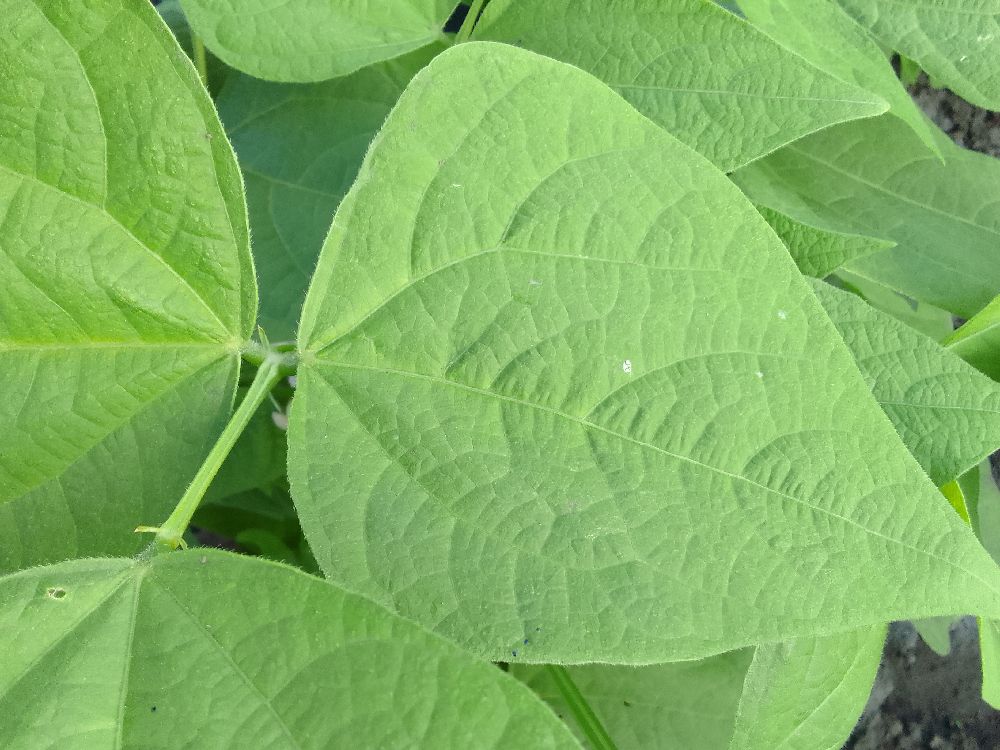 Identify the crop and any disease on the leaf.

common bean, healthy
